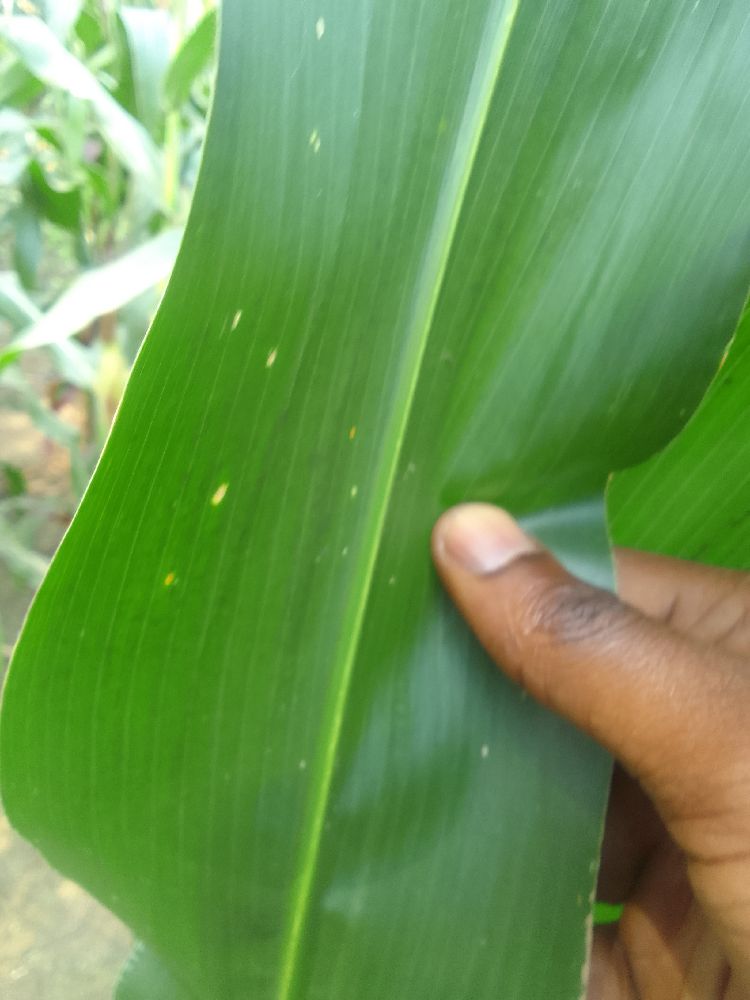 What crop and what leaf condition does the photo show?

maize, healthy
